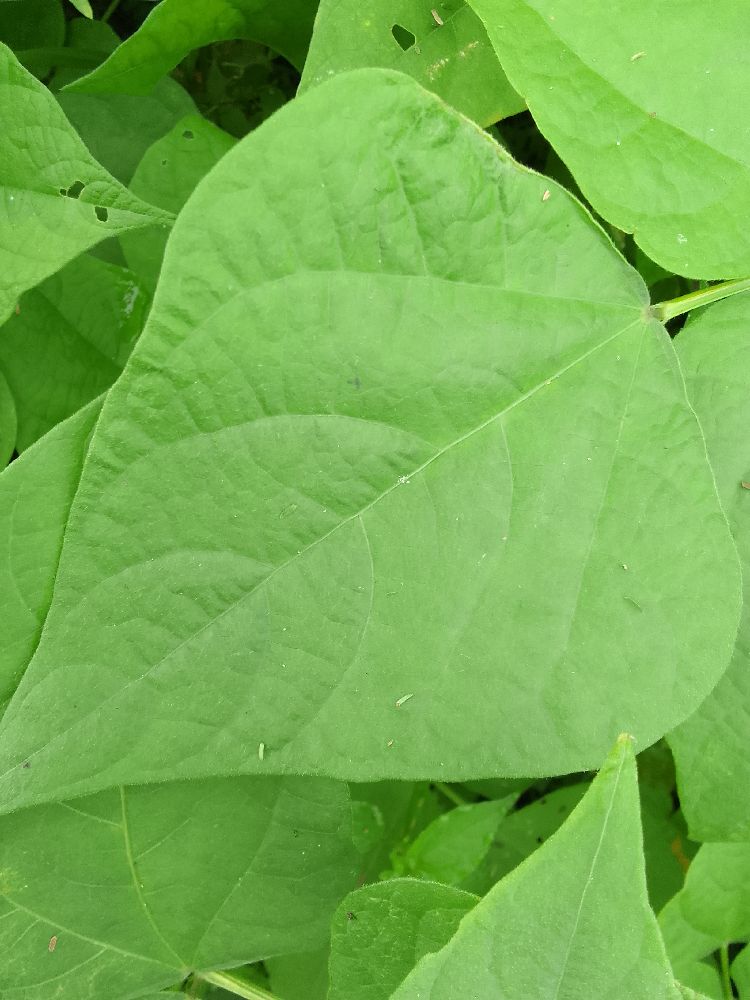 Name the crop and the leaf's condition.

common bean, healthy
